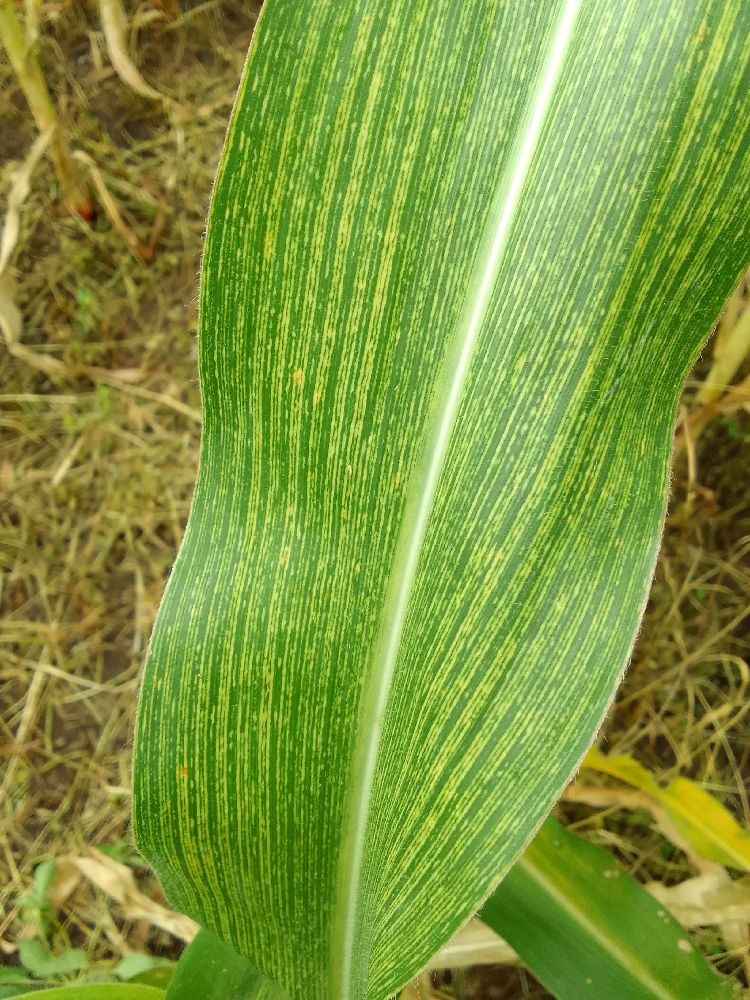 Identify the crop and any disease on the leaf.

maize, maize streak virus
